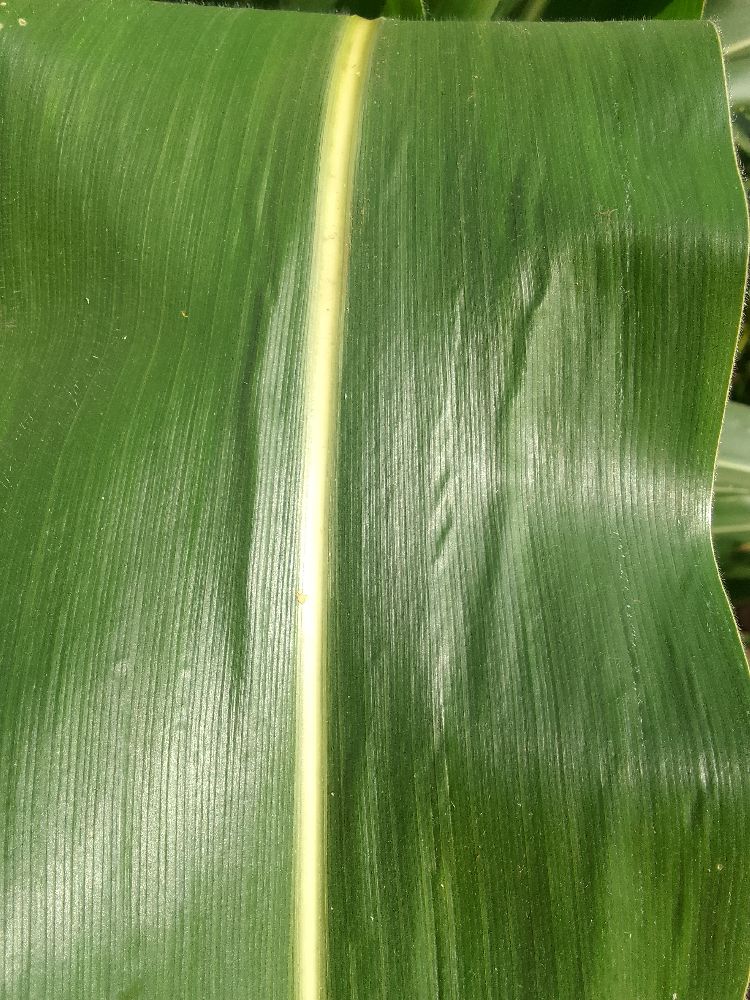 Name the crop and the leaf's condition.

maize, healthy
